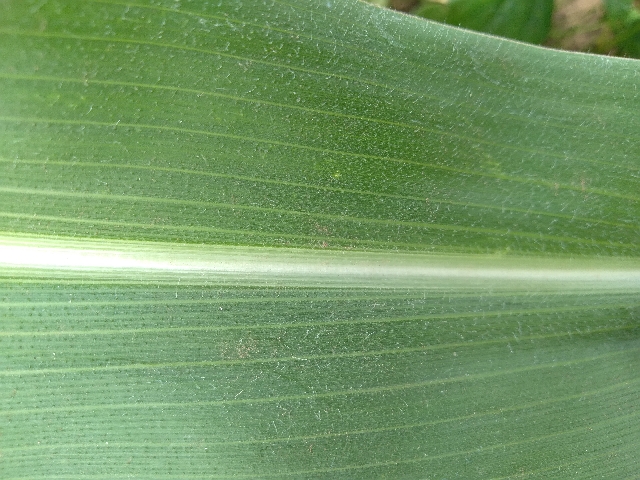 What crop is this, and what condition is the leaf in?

maize, healthy
